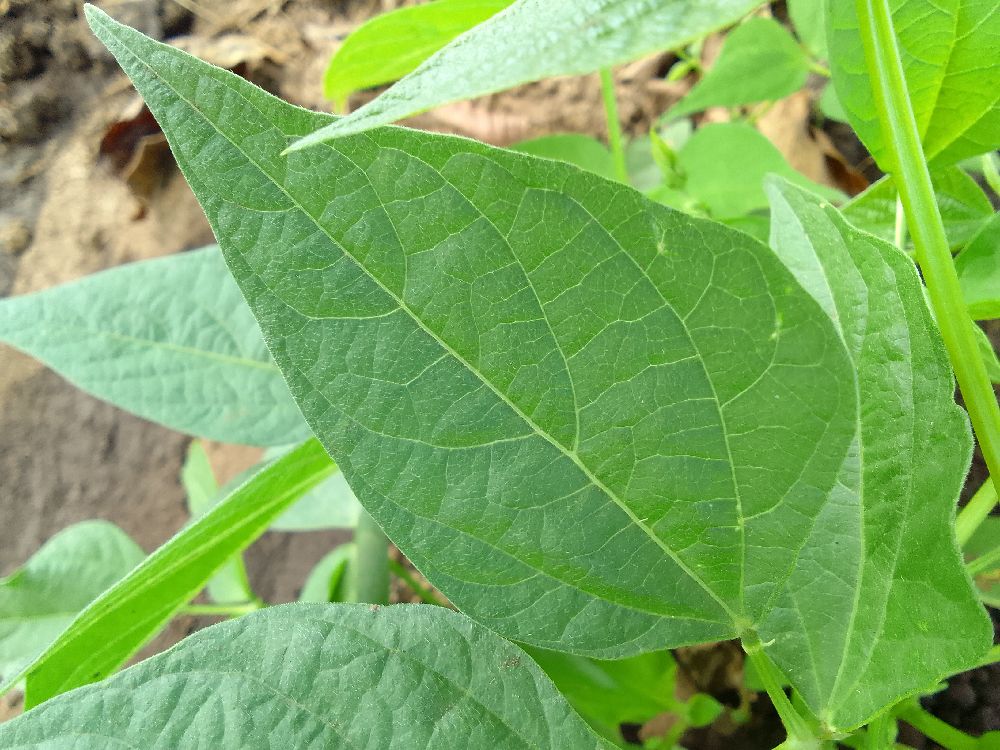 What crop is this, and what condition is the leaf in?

common bean, healthy
